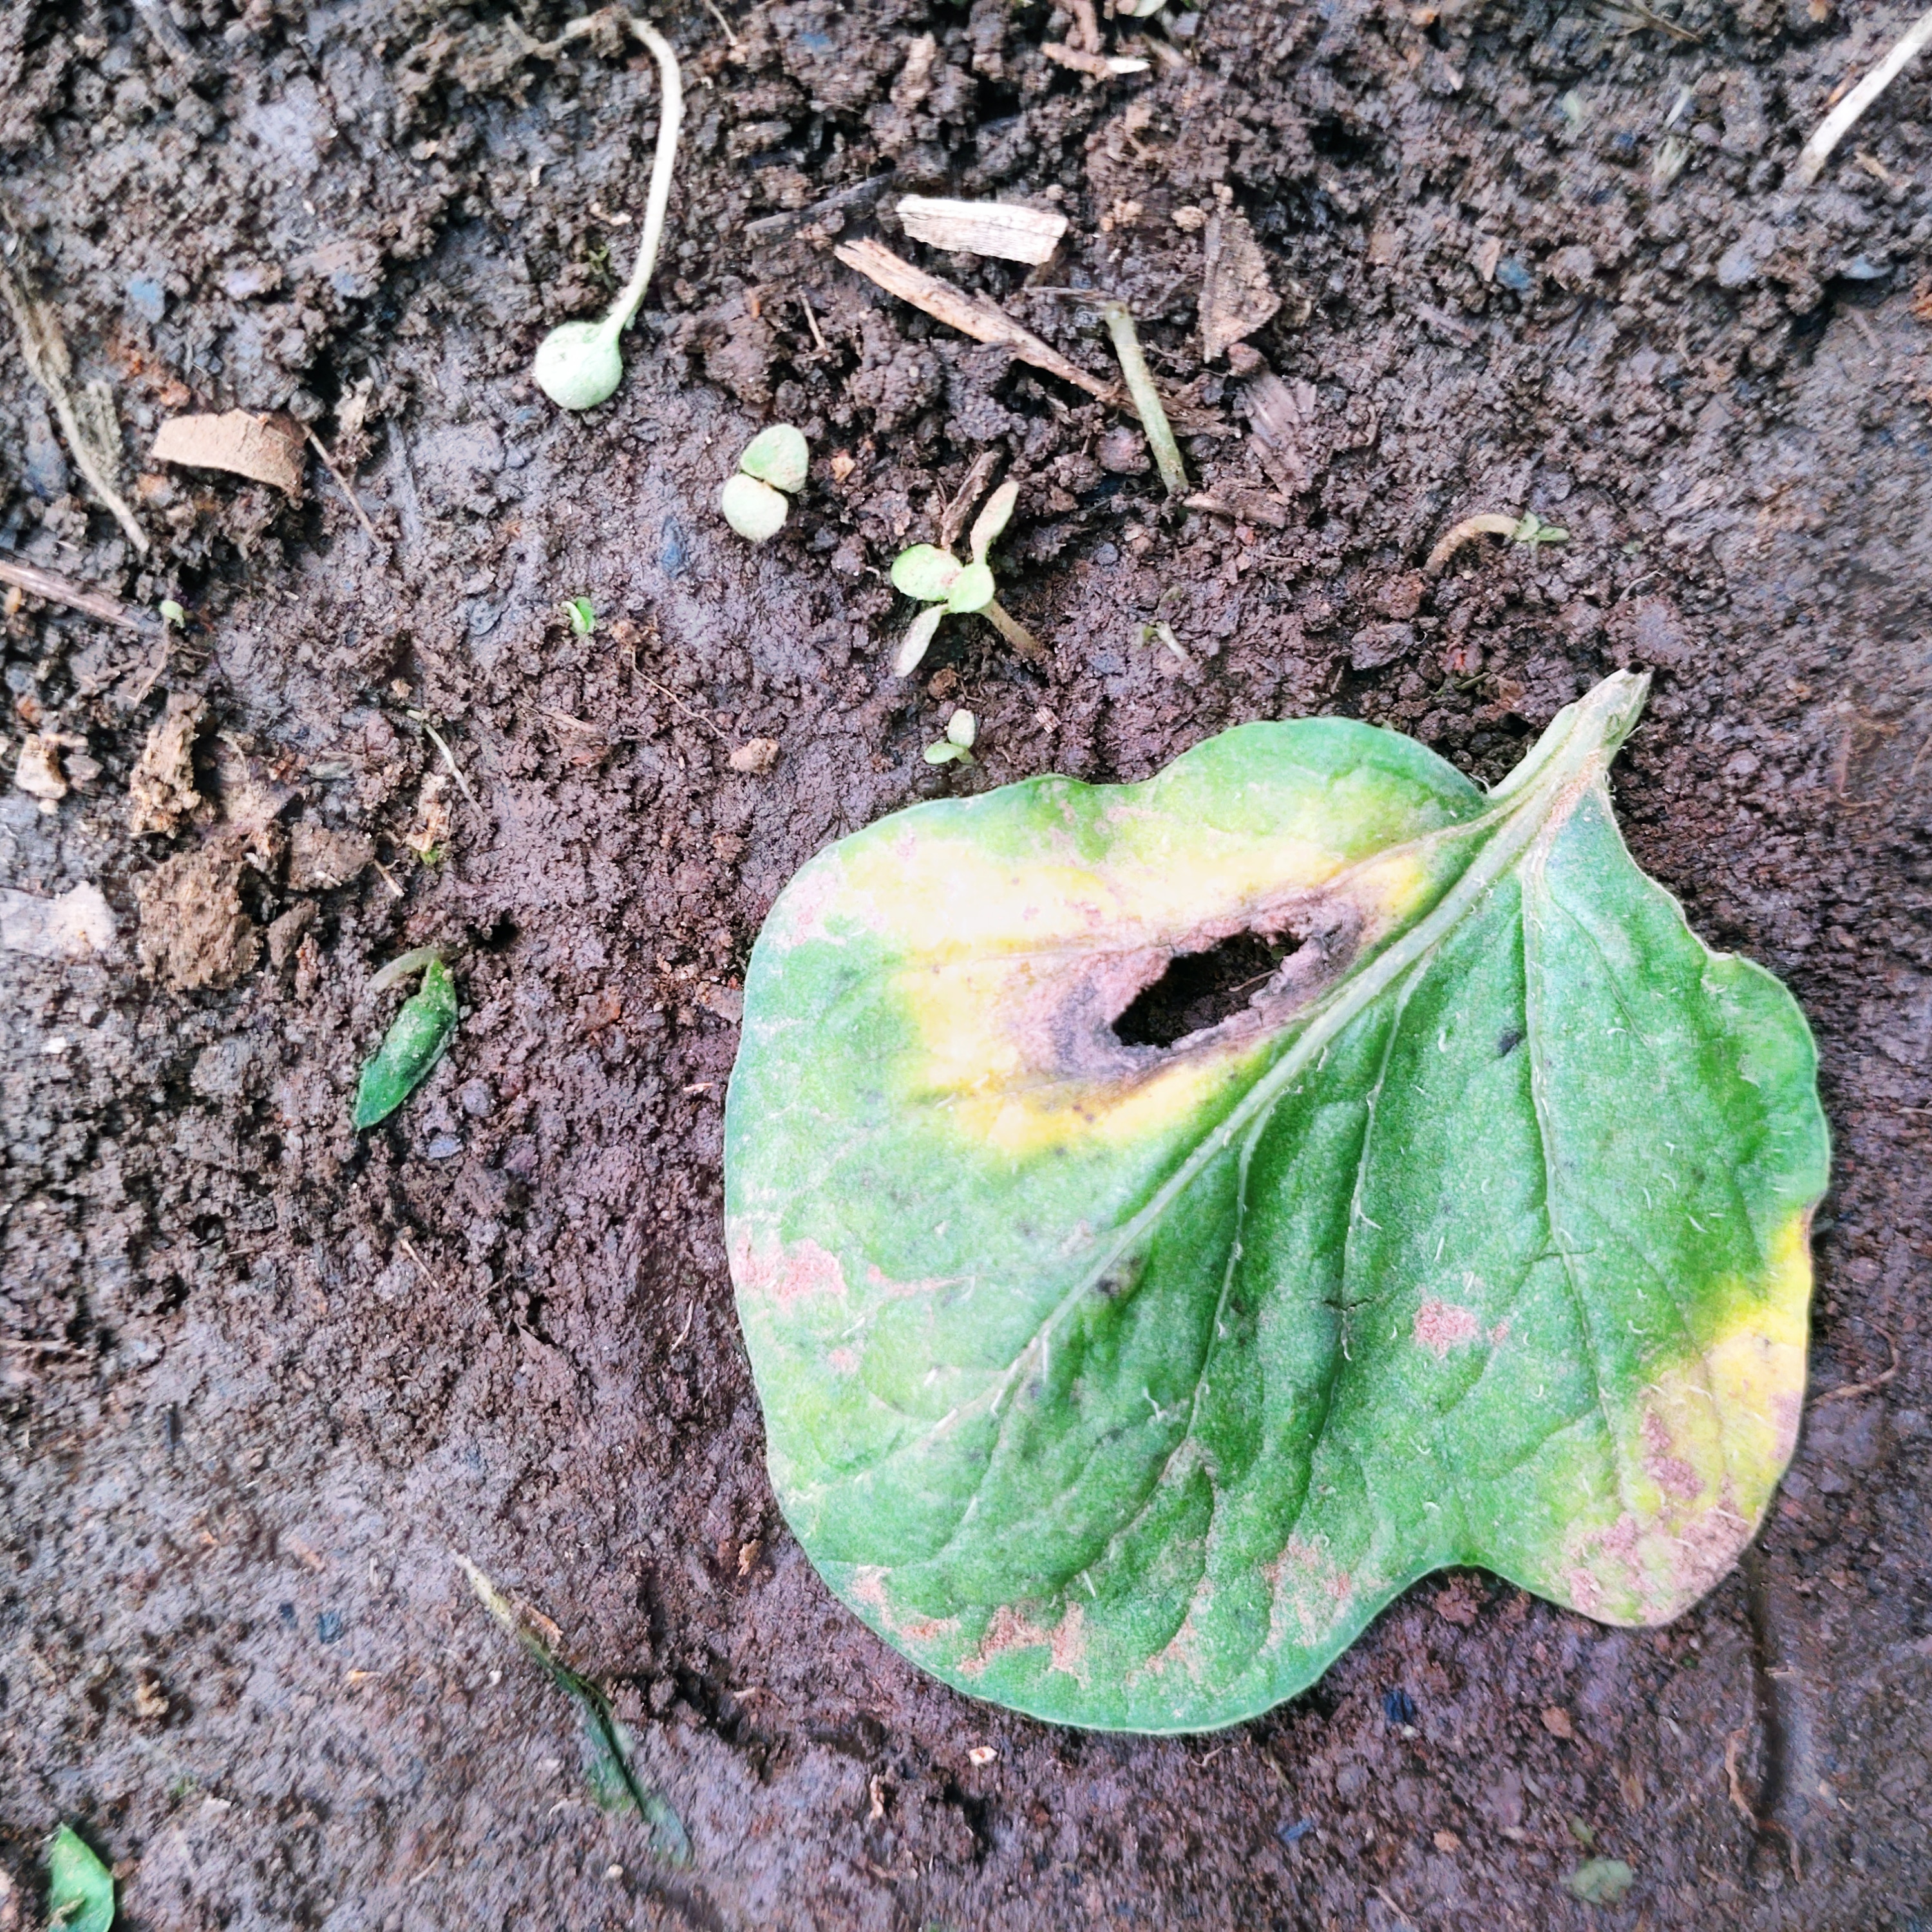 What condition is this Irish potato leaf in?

late blight
